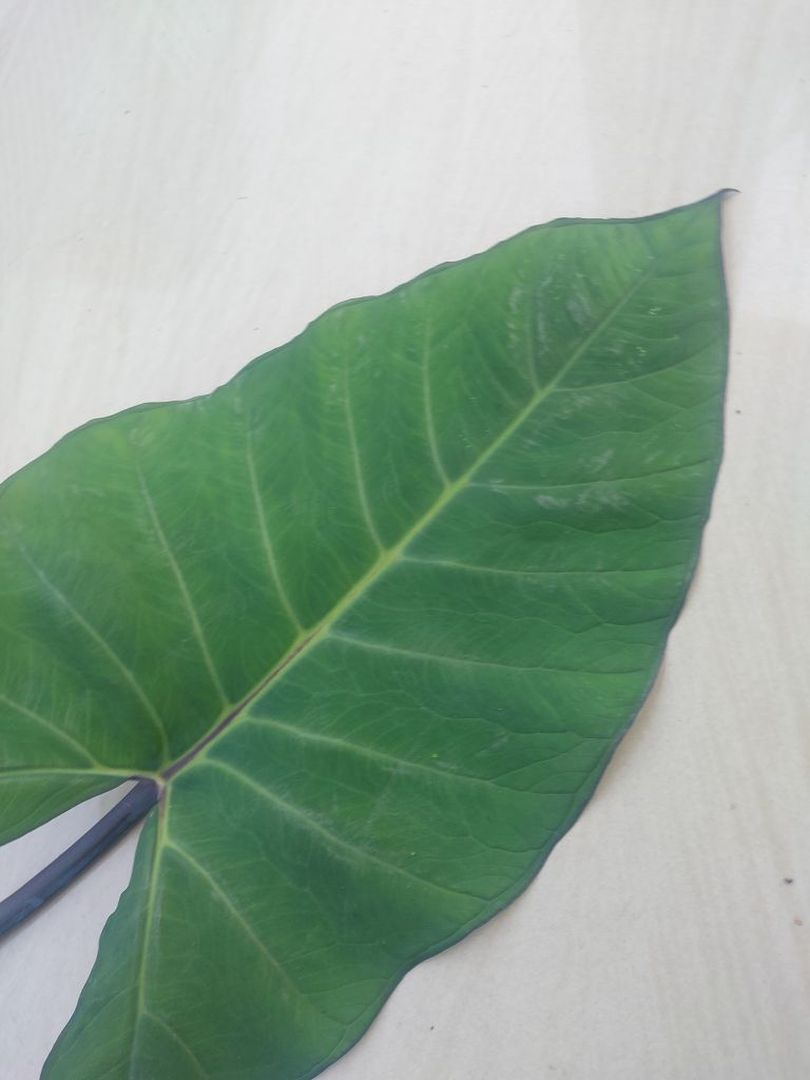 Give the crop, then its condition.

taro, healthy
